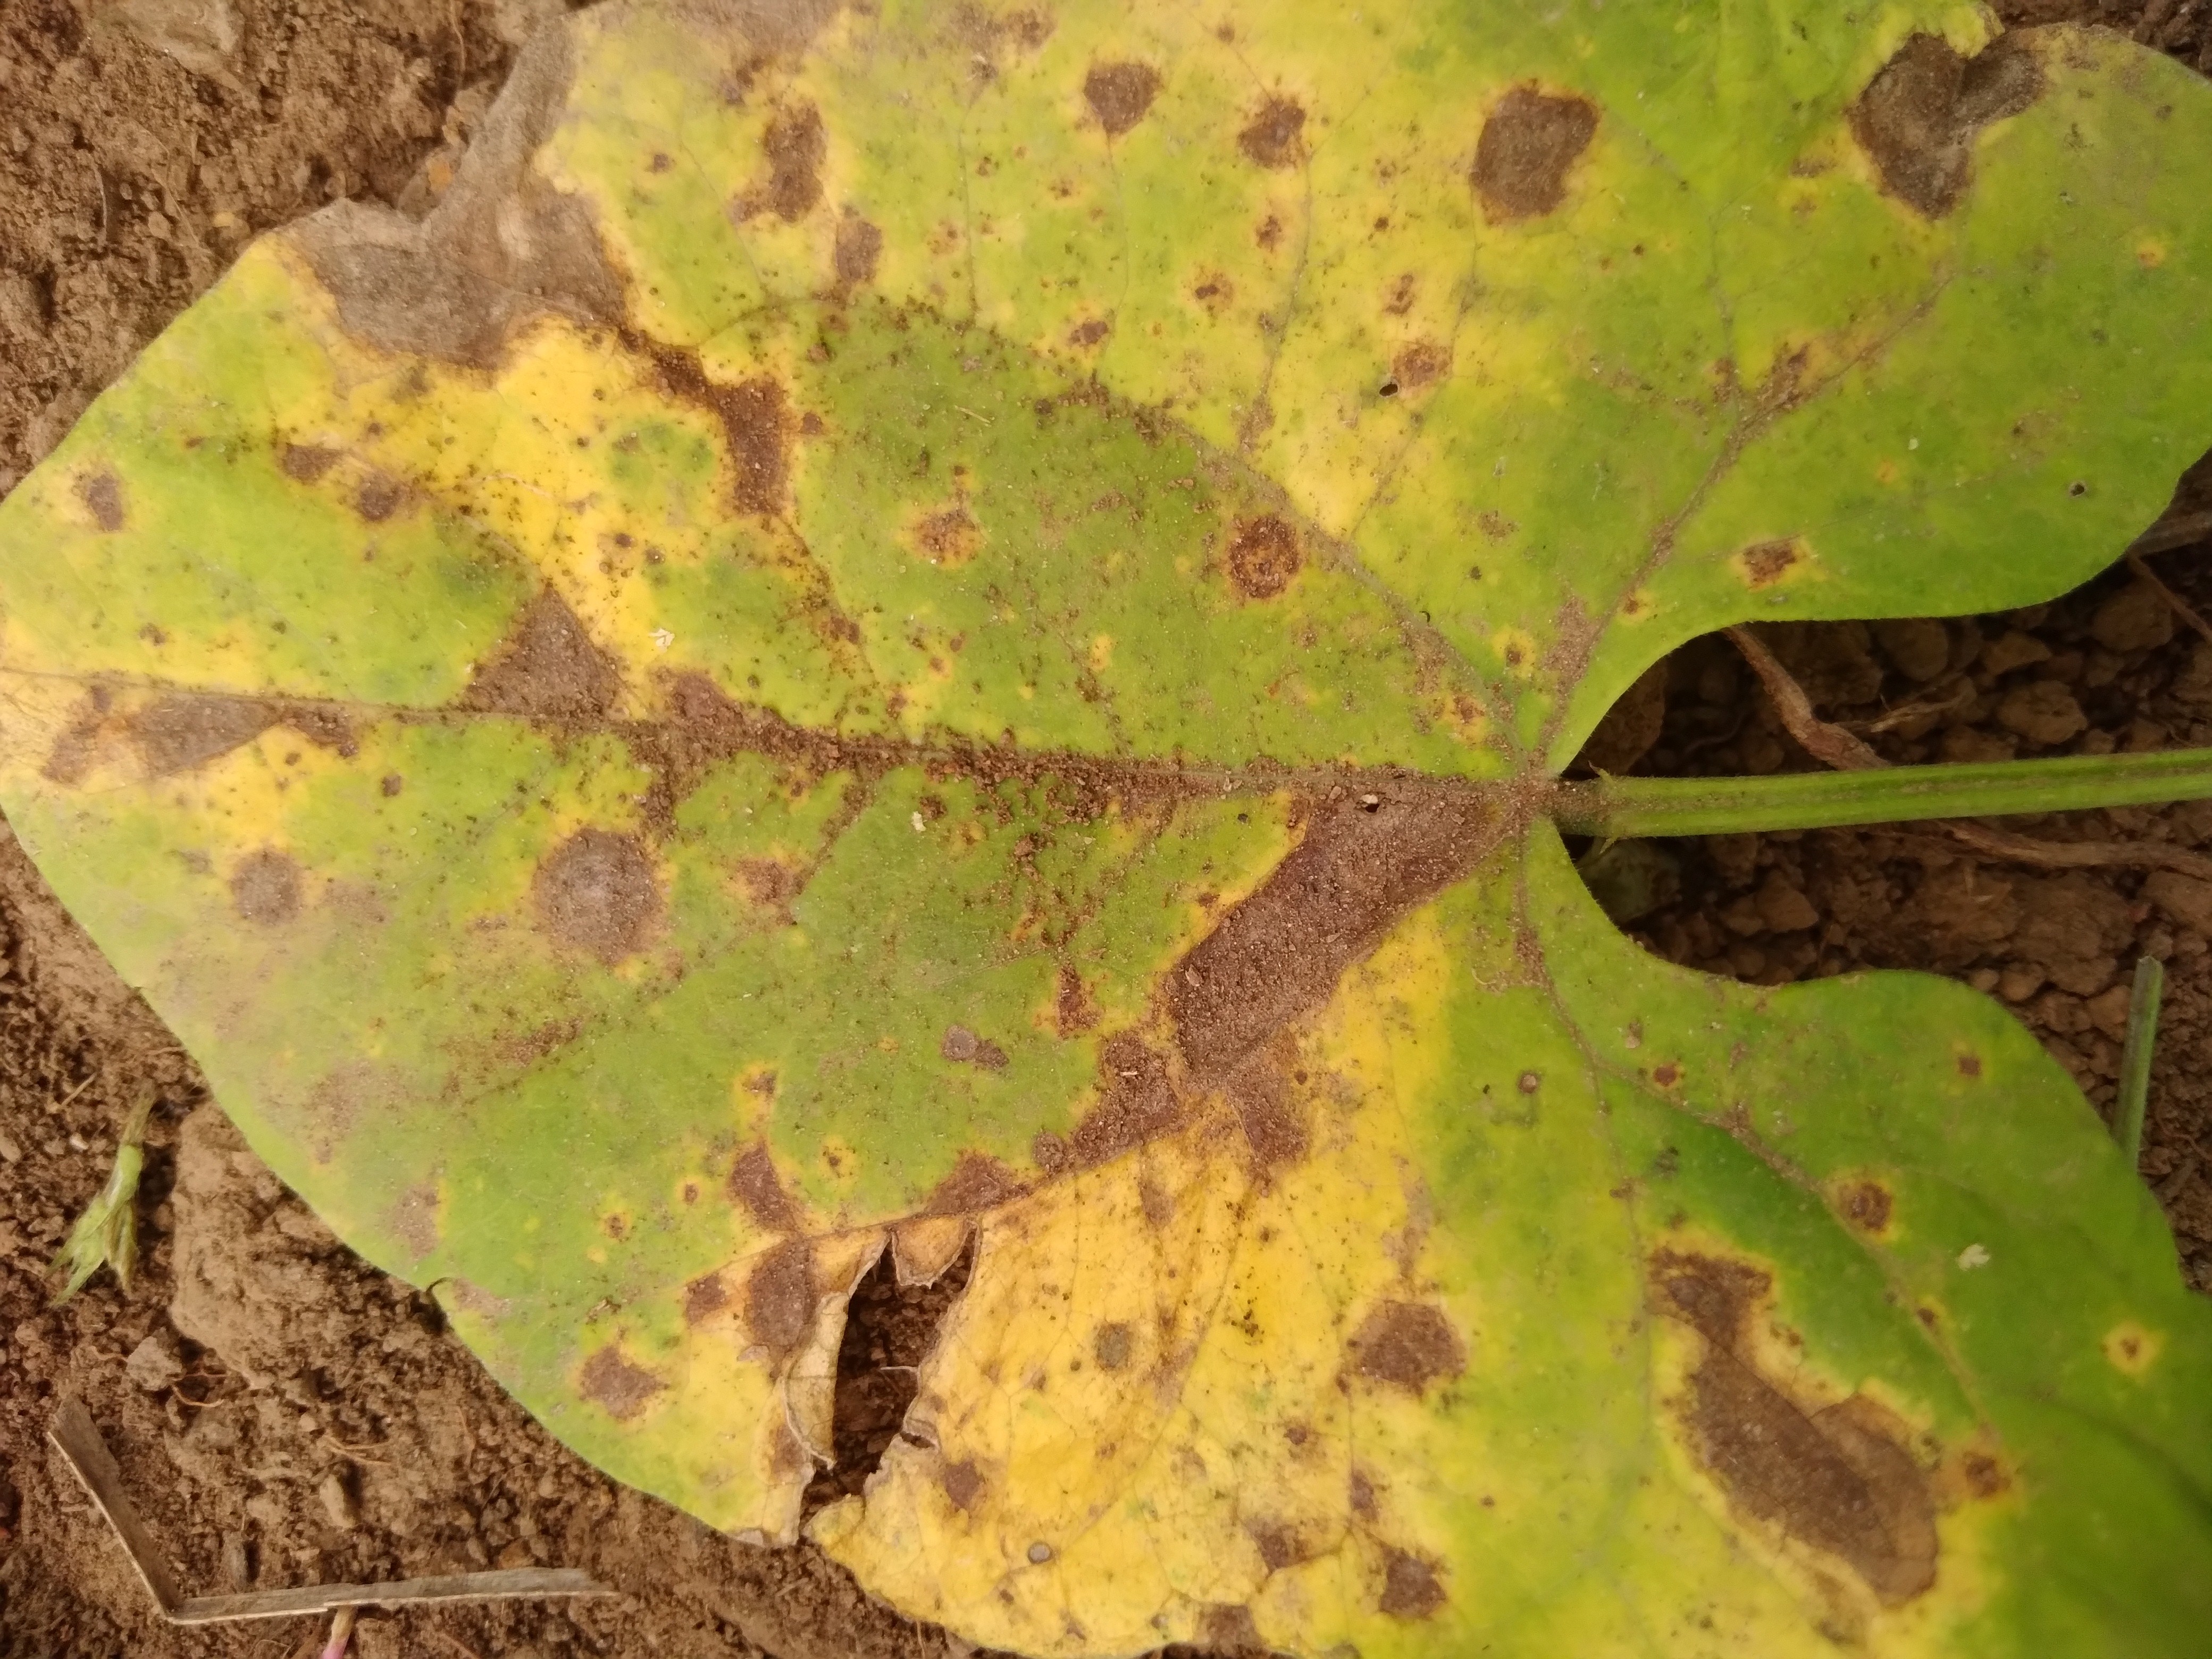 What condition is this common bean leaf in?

rust
